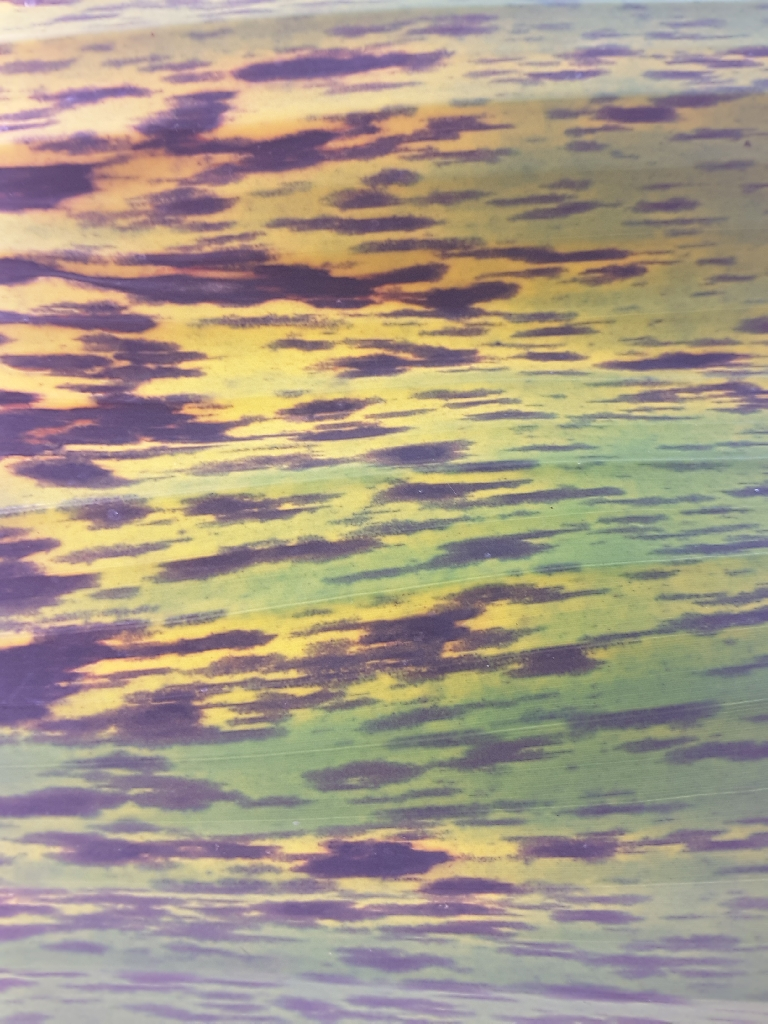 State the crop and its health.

banana, black sigatoka
